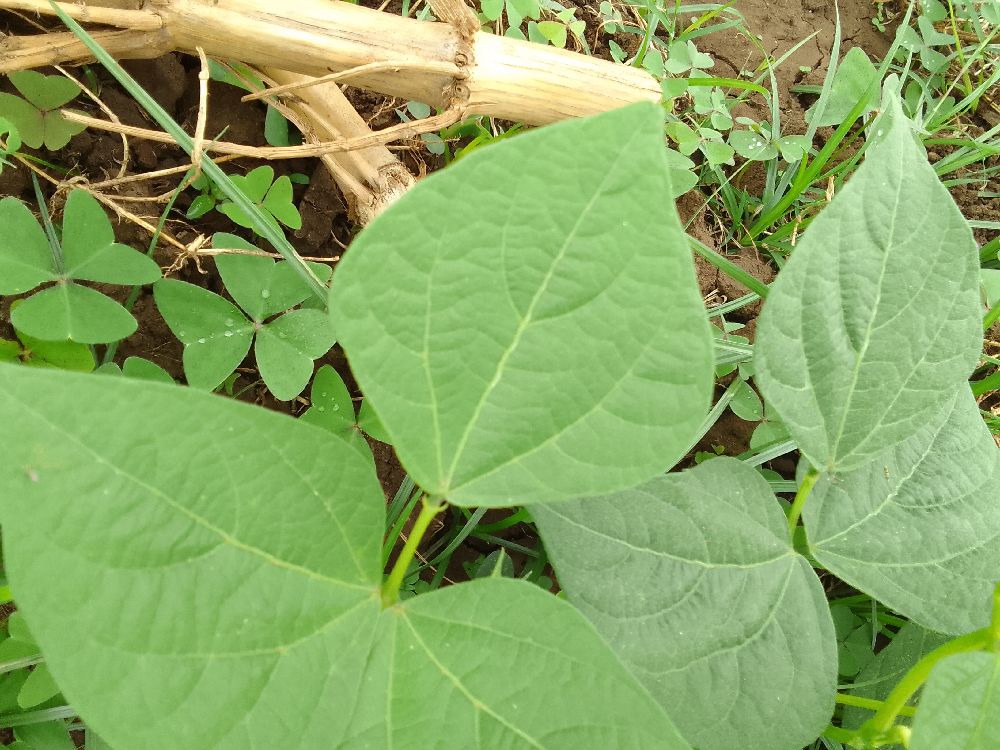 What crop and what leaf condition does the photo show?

common bean, healthy
